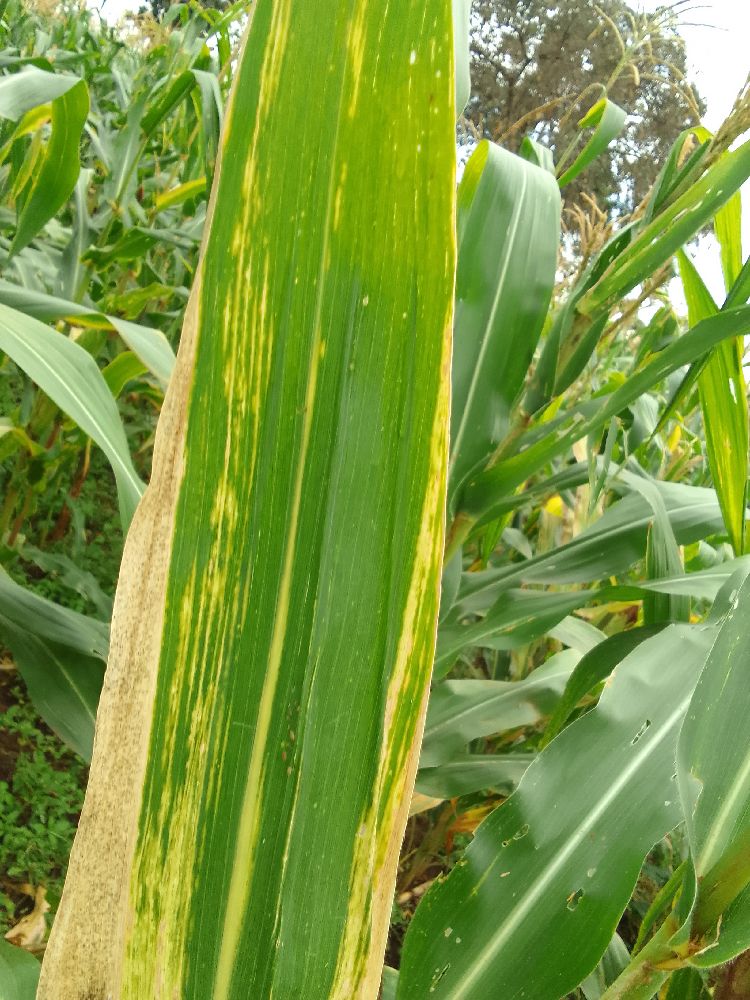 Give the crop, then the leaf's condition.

maize, maize lethal necrosis
